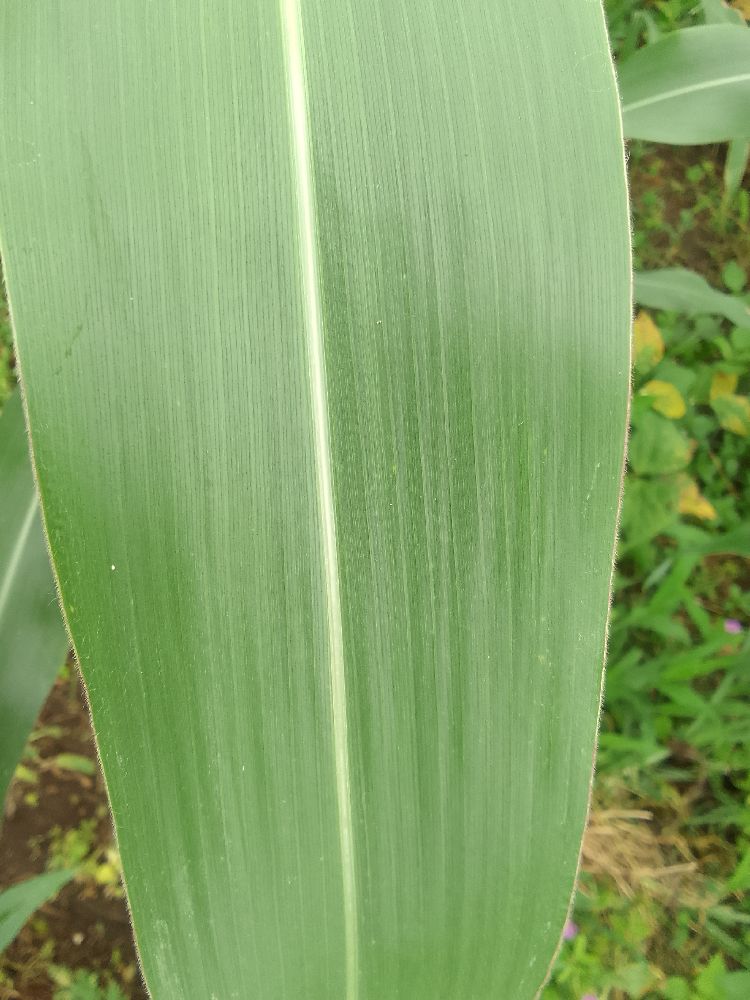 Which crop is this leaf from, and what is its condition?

maize, healthy
